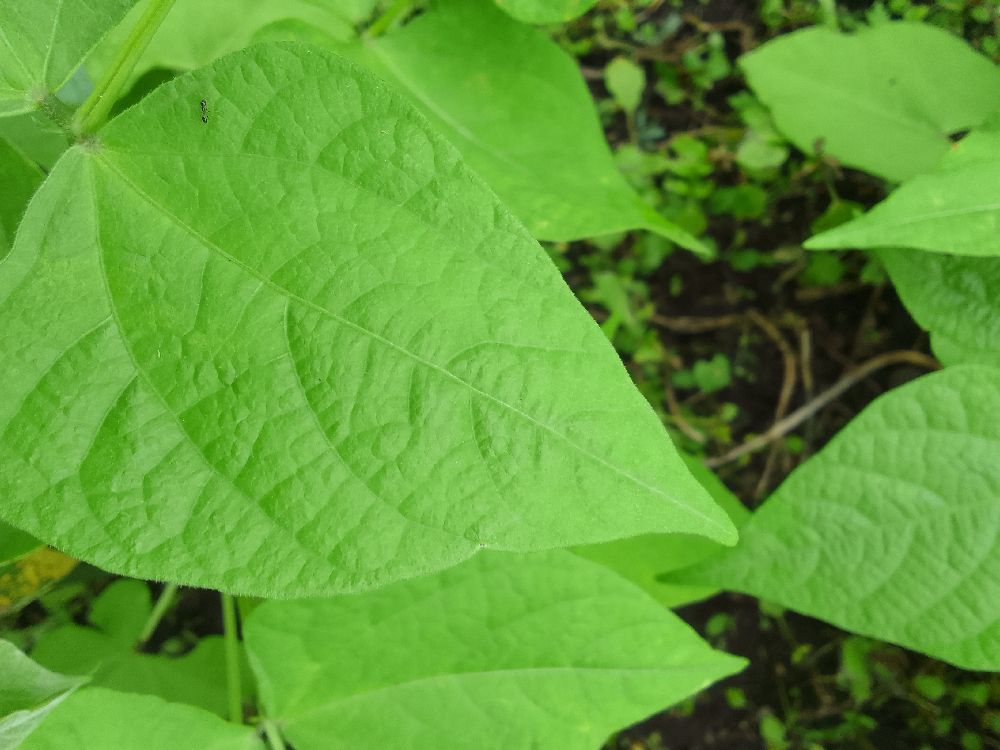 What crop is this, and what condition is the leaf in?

common bean, healthy
